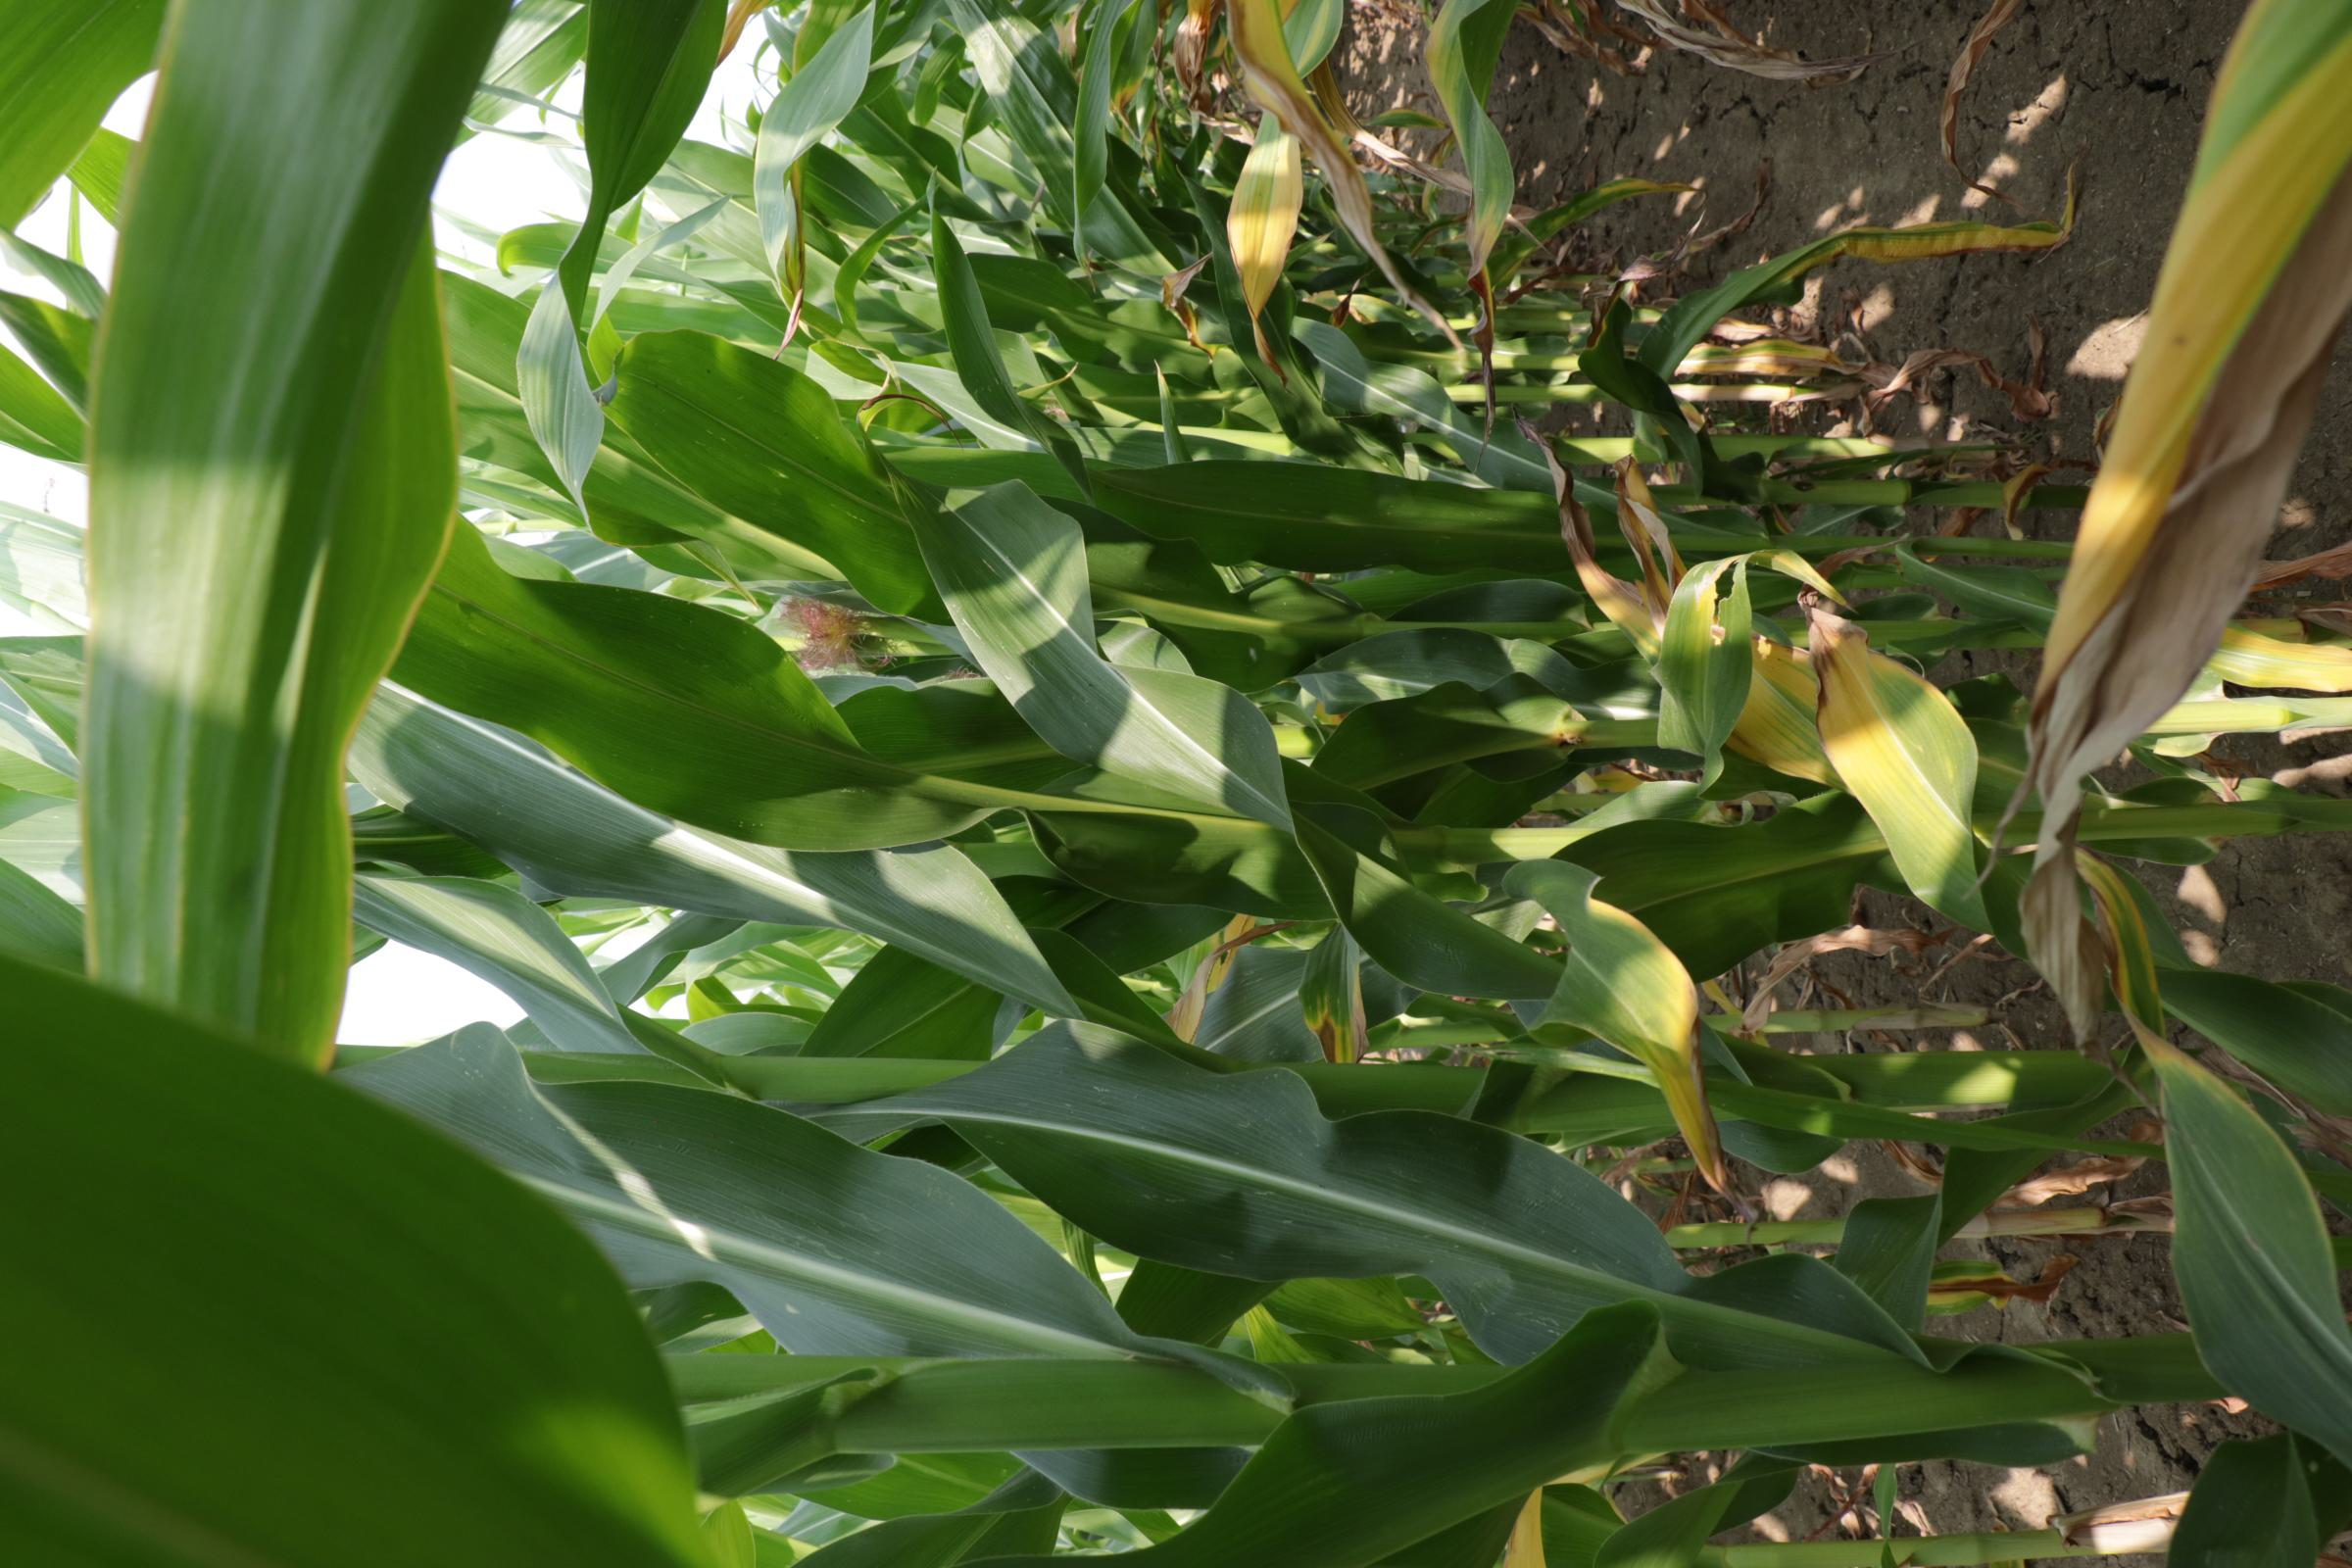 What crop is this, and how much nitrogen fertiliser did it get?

maize, full nitrogen fertilisation
